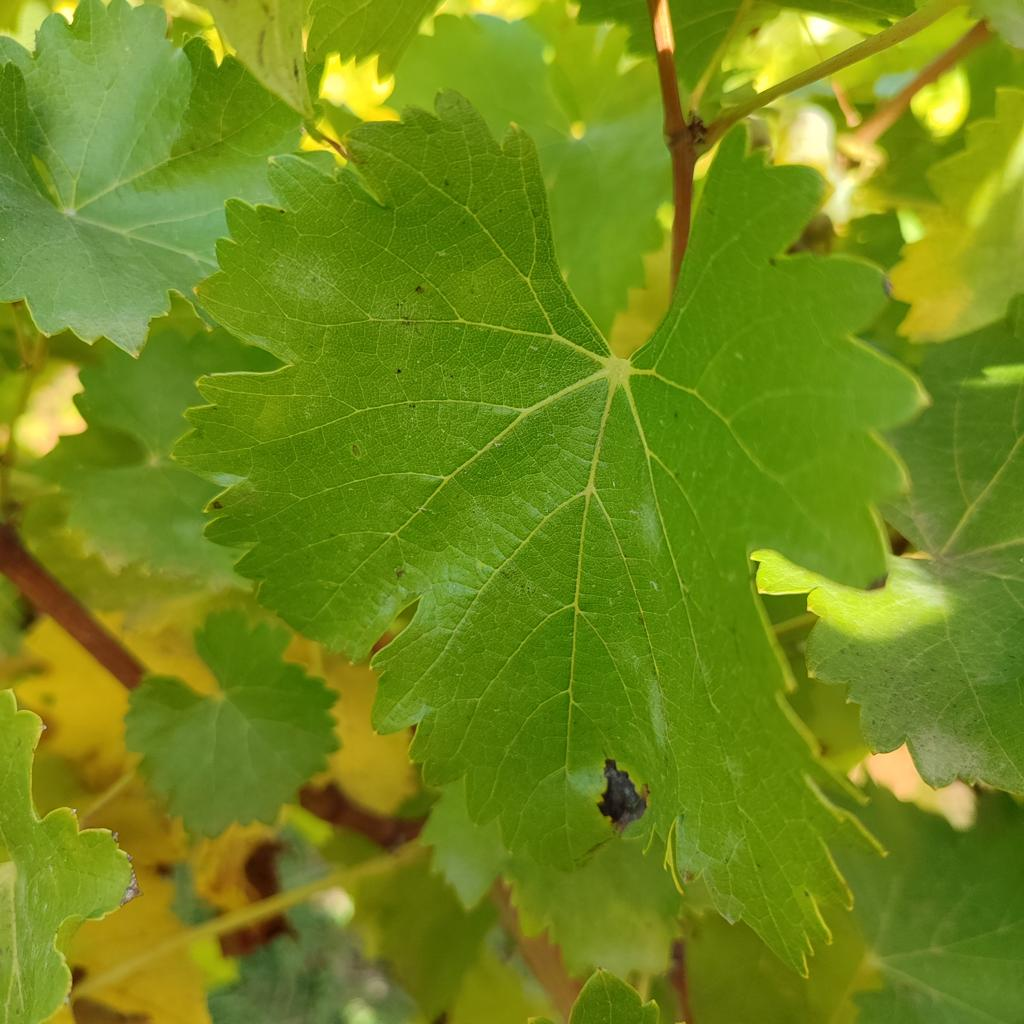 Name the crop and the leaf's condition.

grapevine, powdery mildew
